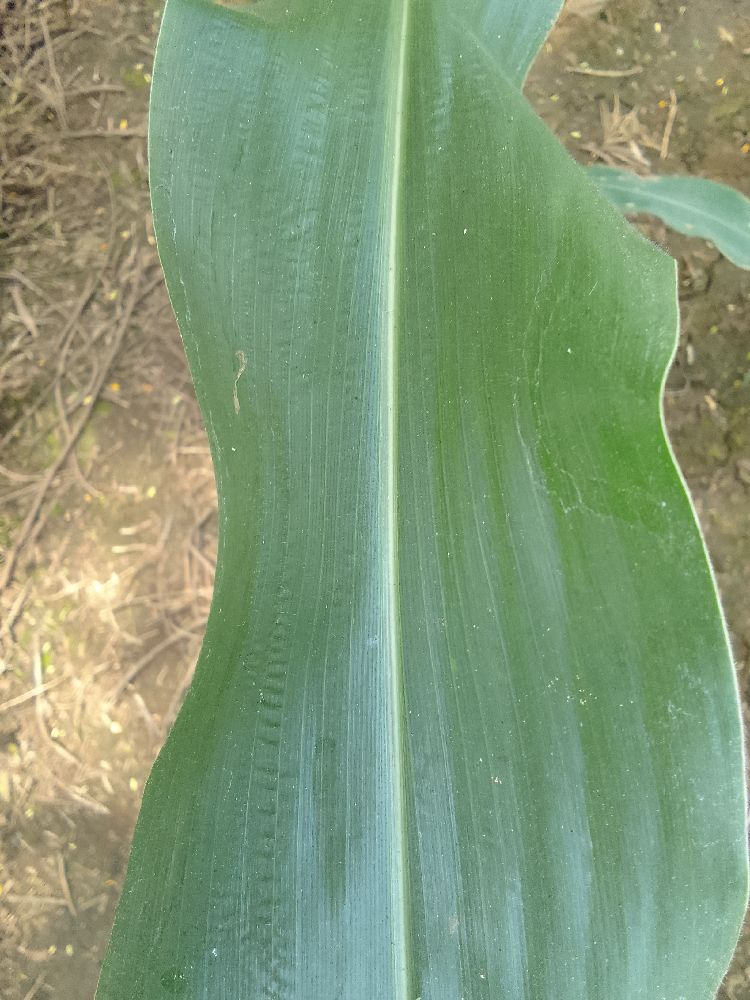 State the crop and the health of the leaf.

maize, healthy
